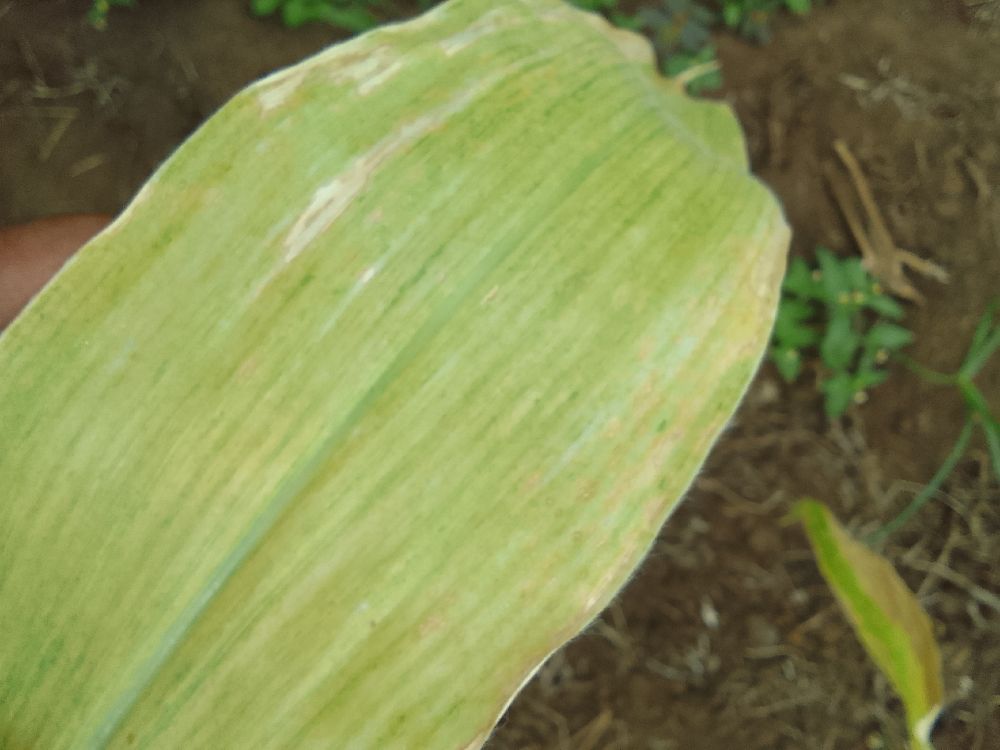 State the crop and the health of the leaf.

maize, maize lethal necrosis
